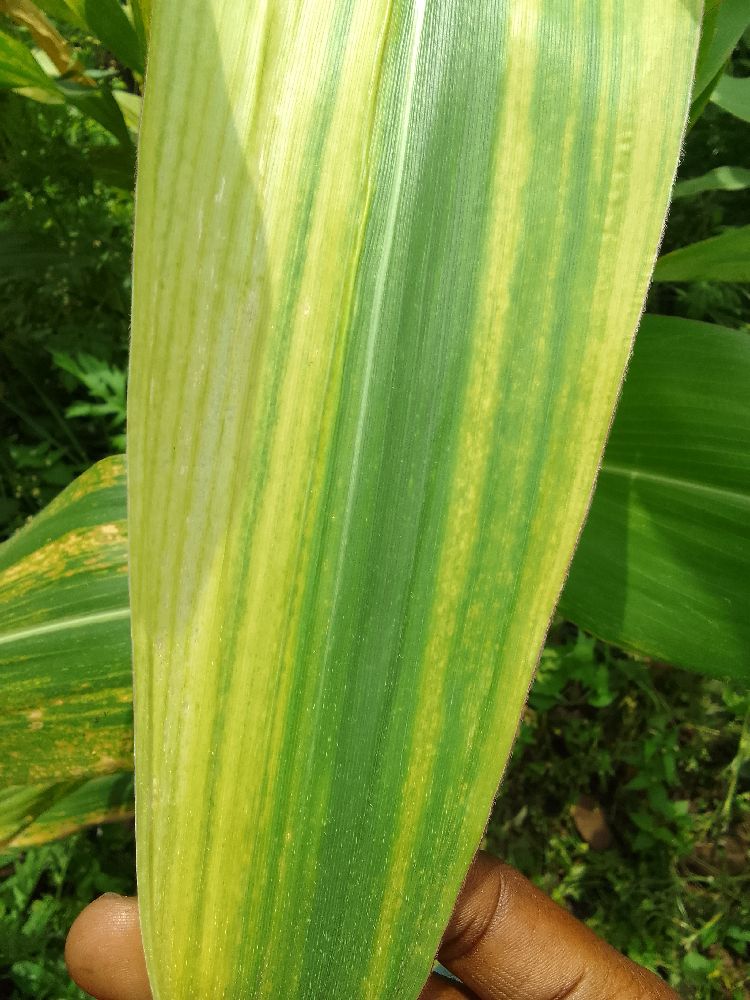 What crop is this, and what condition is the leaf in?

maize, maize lethal necrosis
